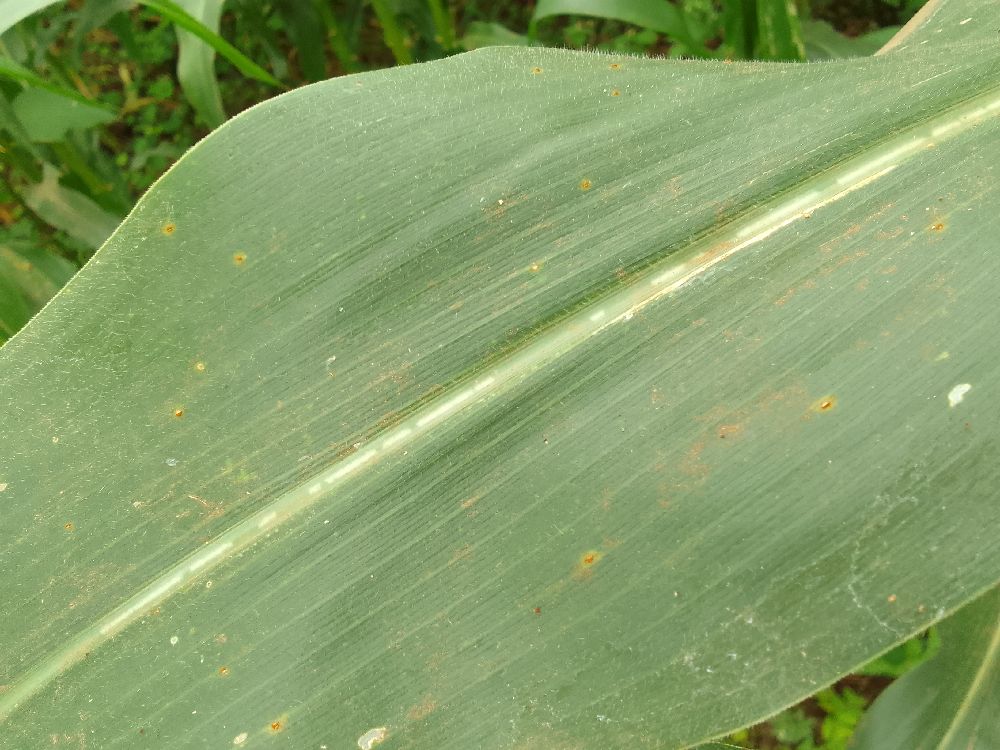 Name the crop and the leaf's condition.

maize, healthy
